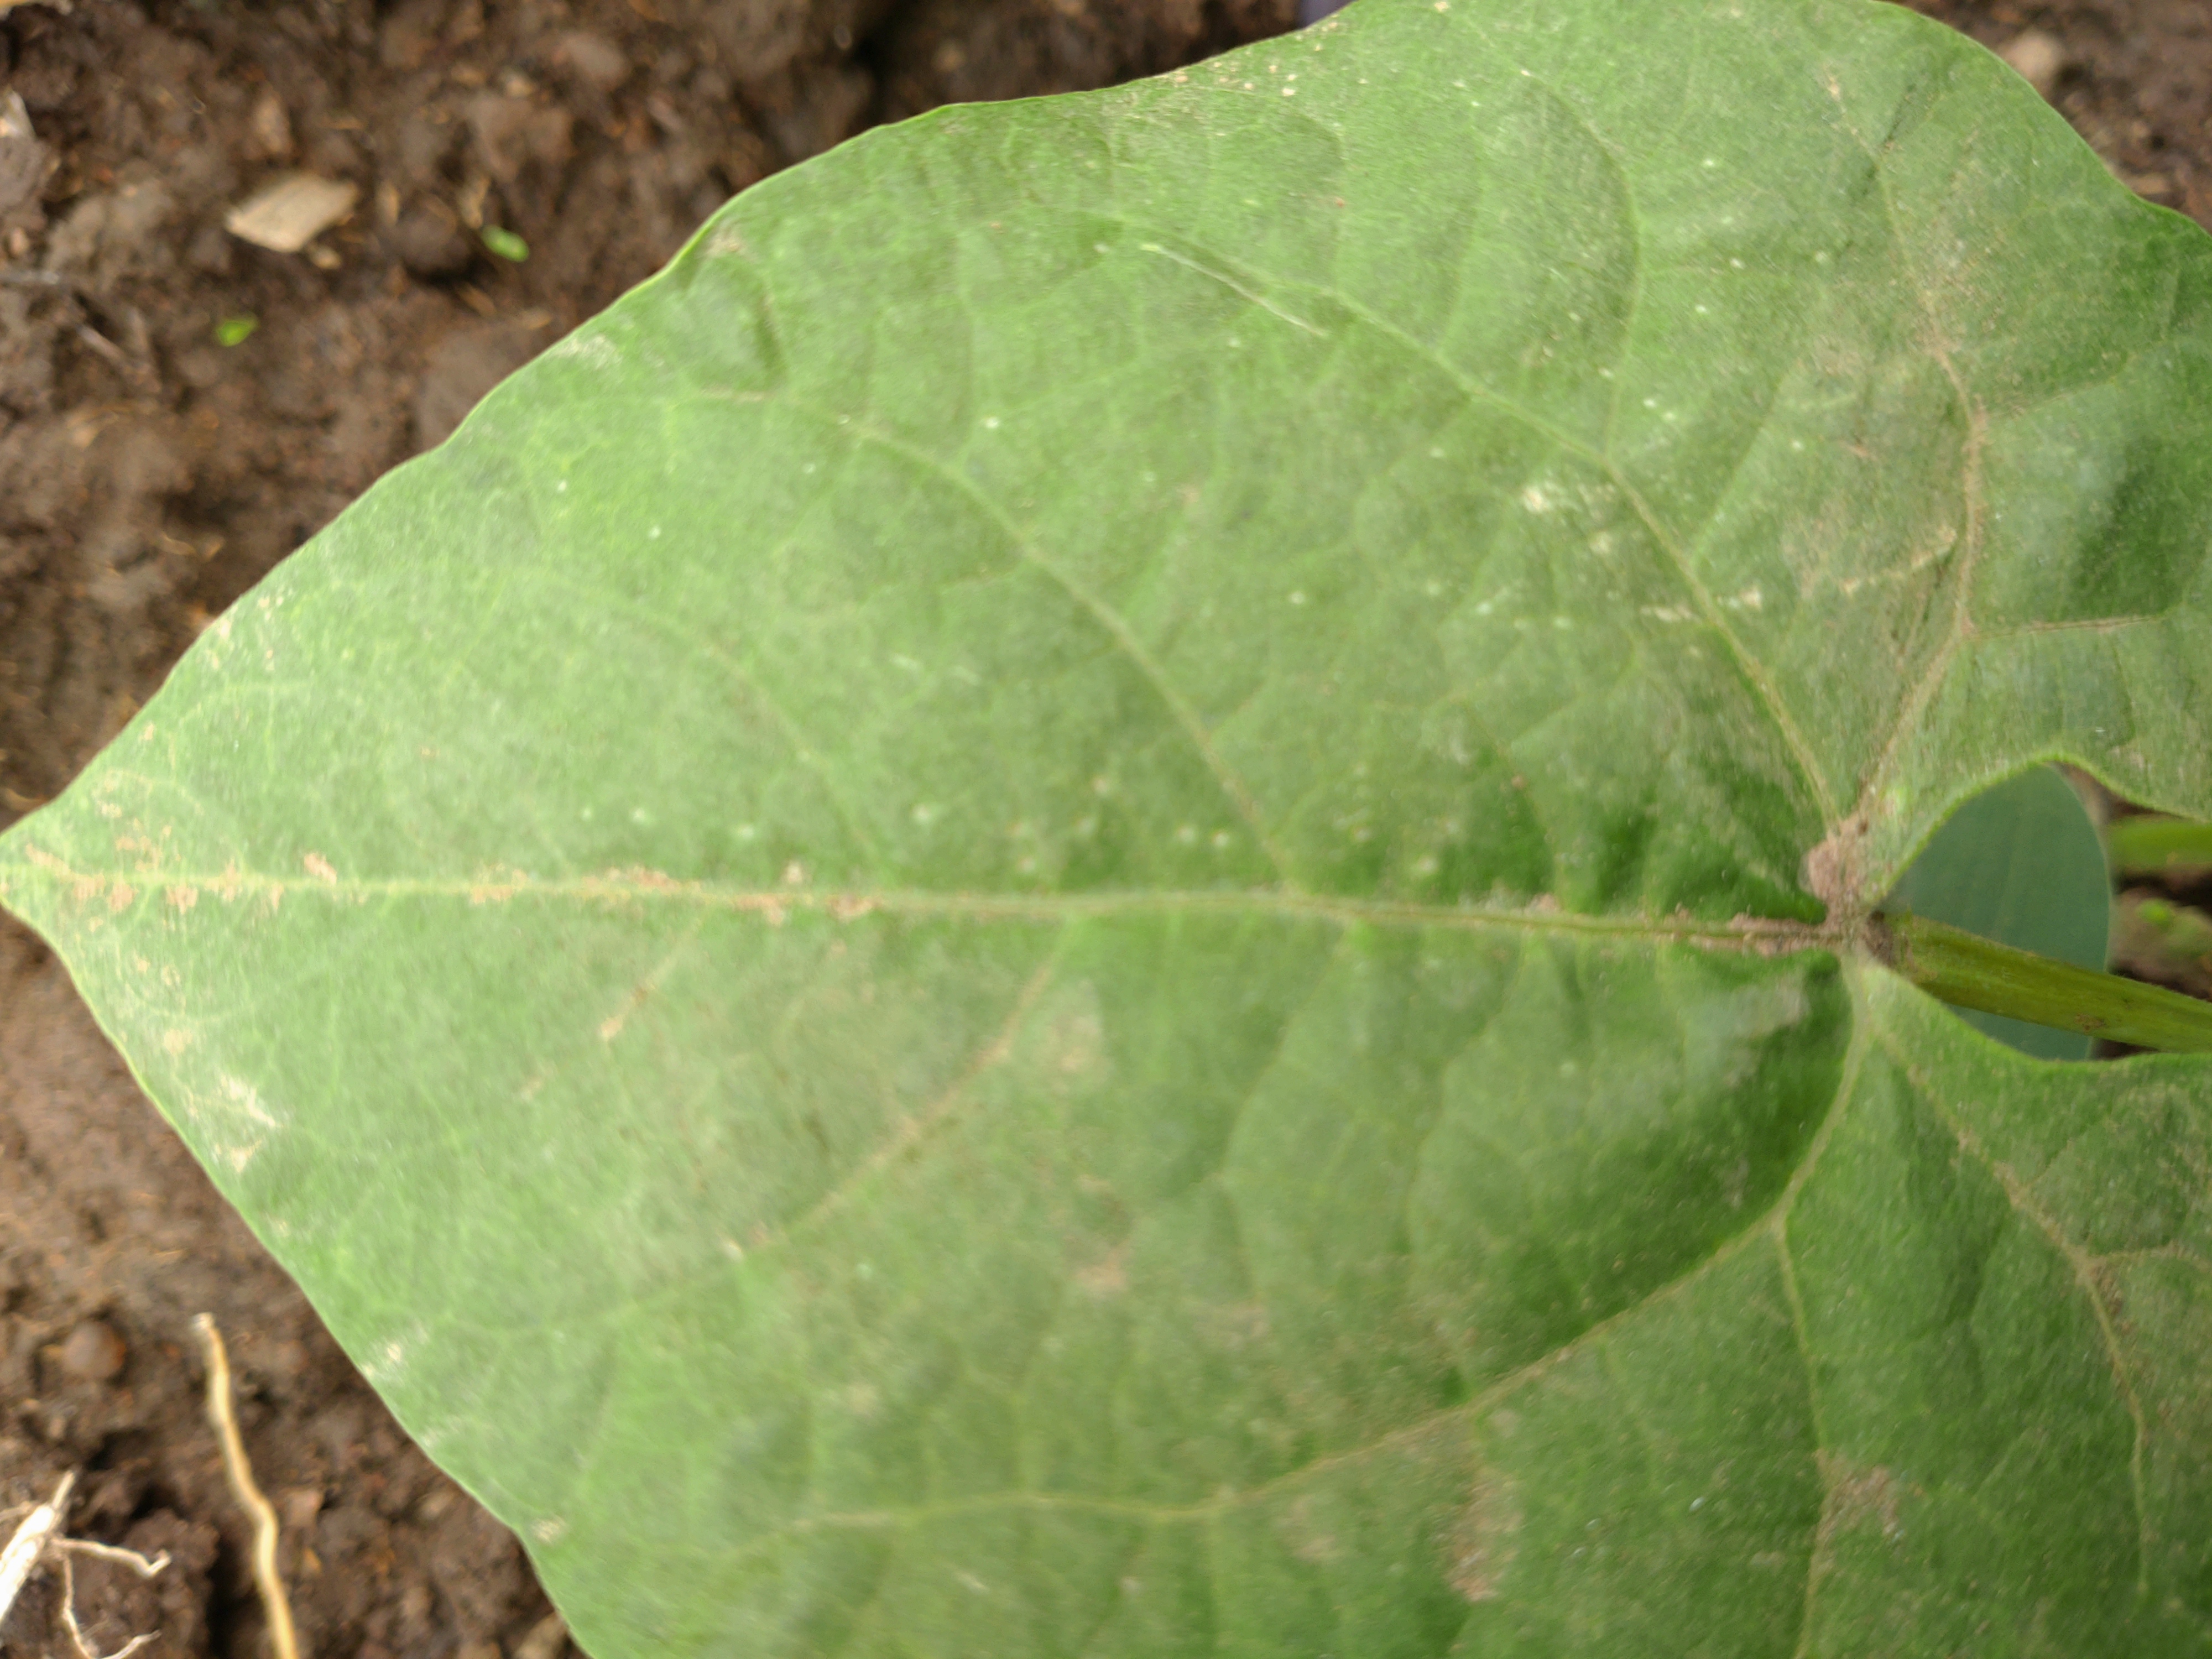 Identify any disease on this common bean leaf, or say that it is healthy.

healthy
